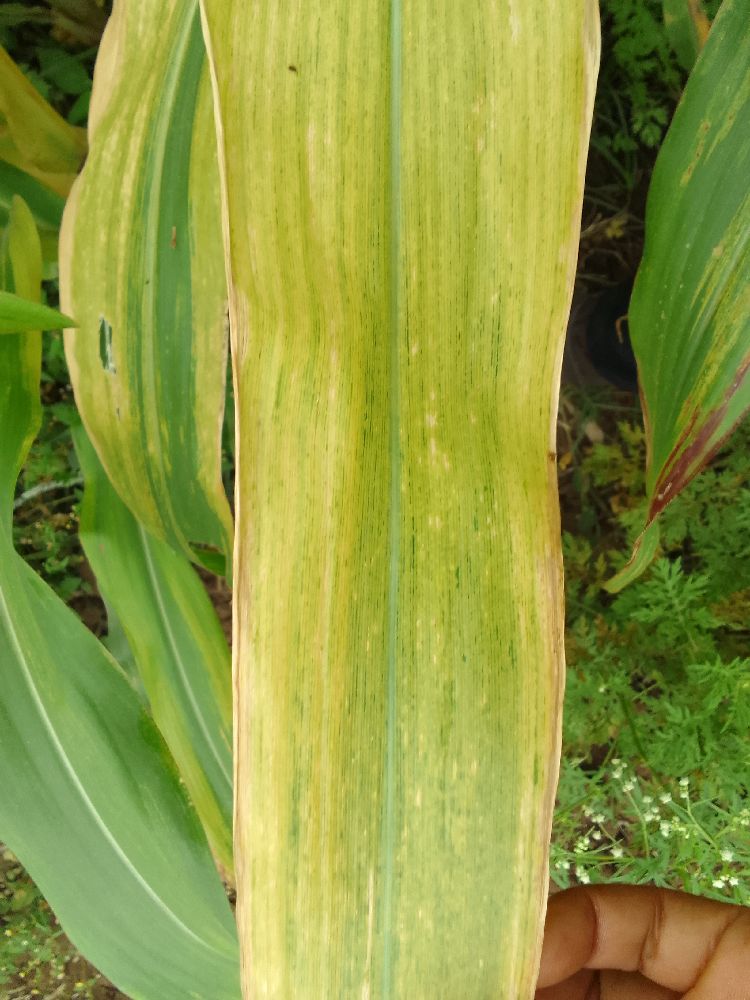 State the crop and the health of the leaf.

maize, maize lethal necrosis
